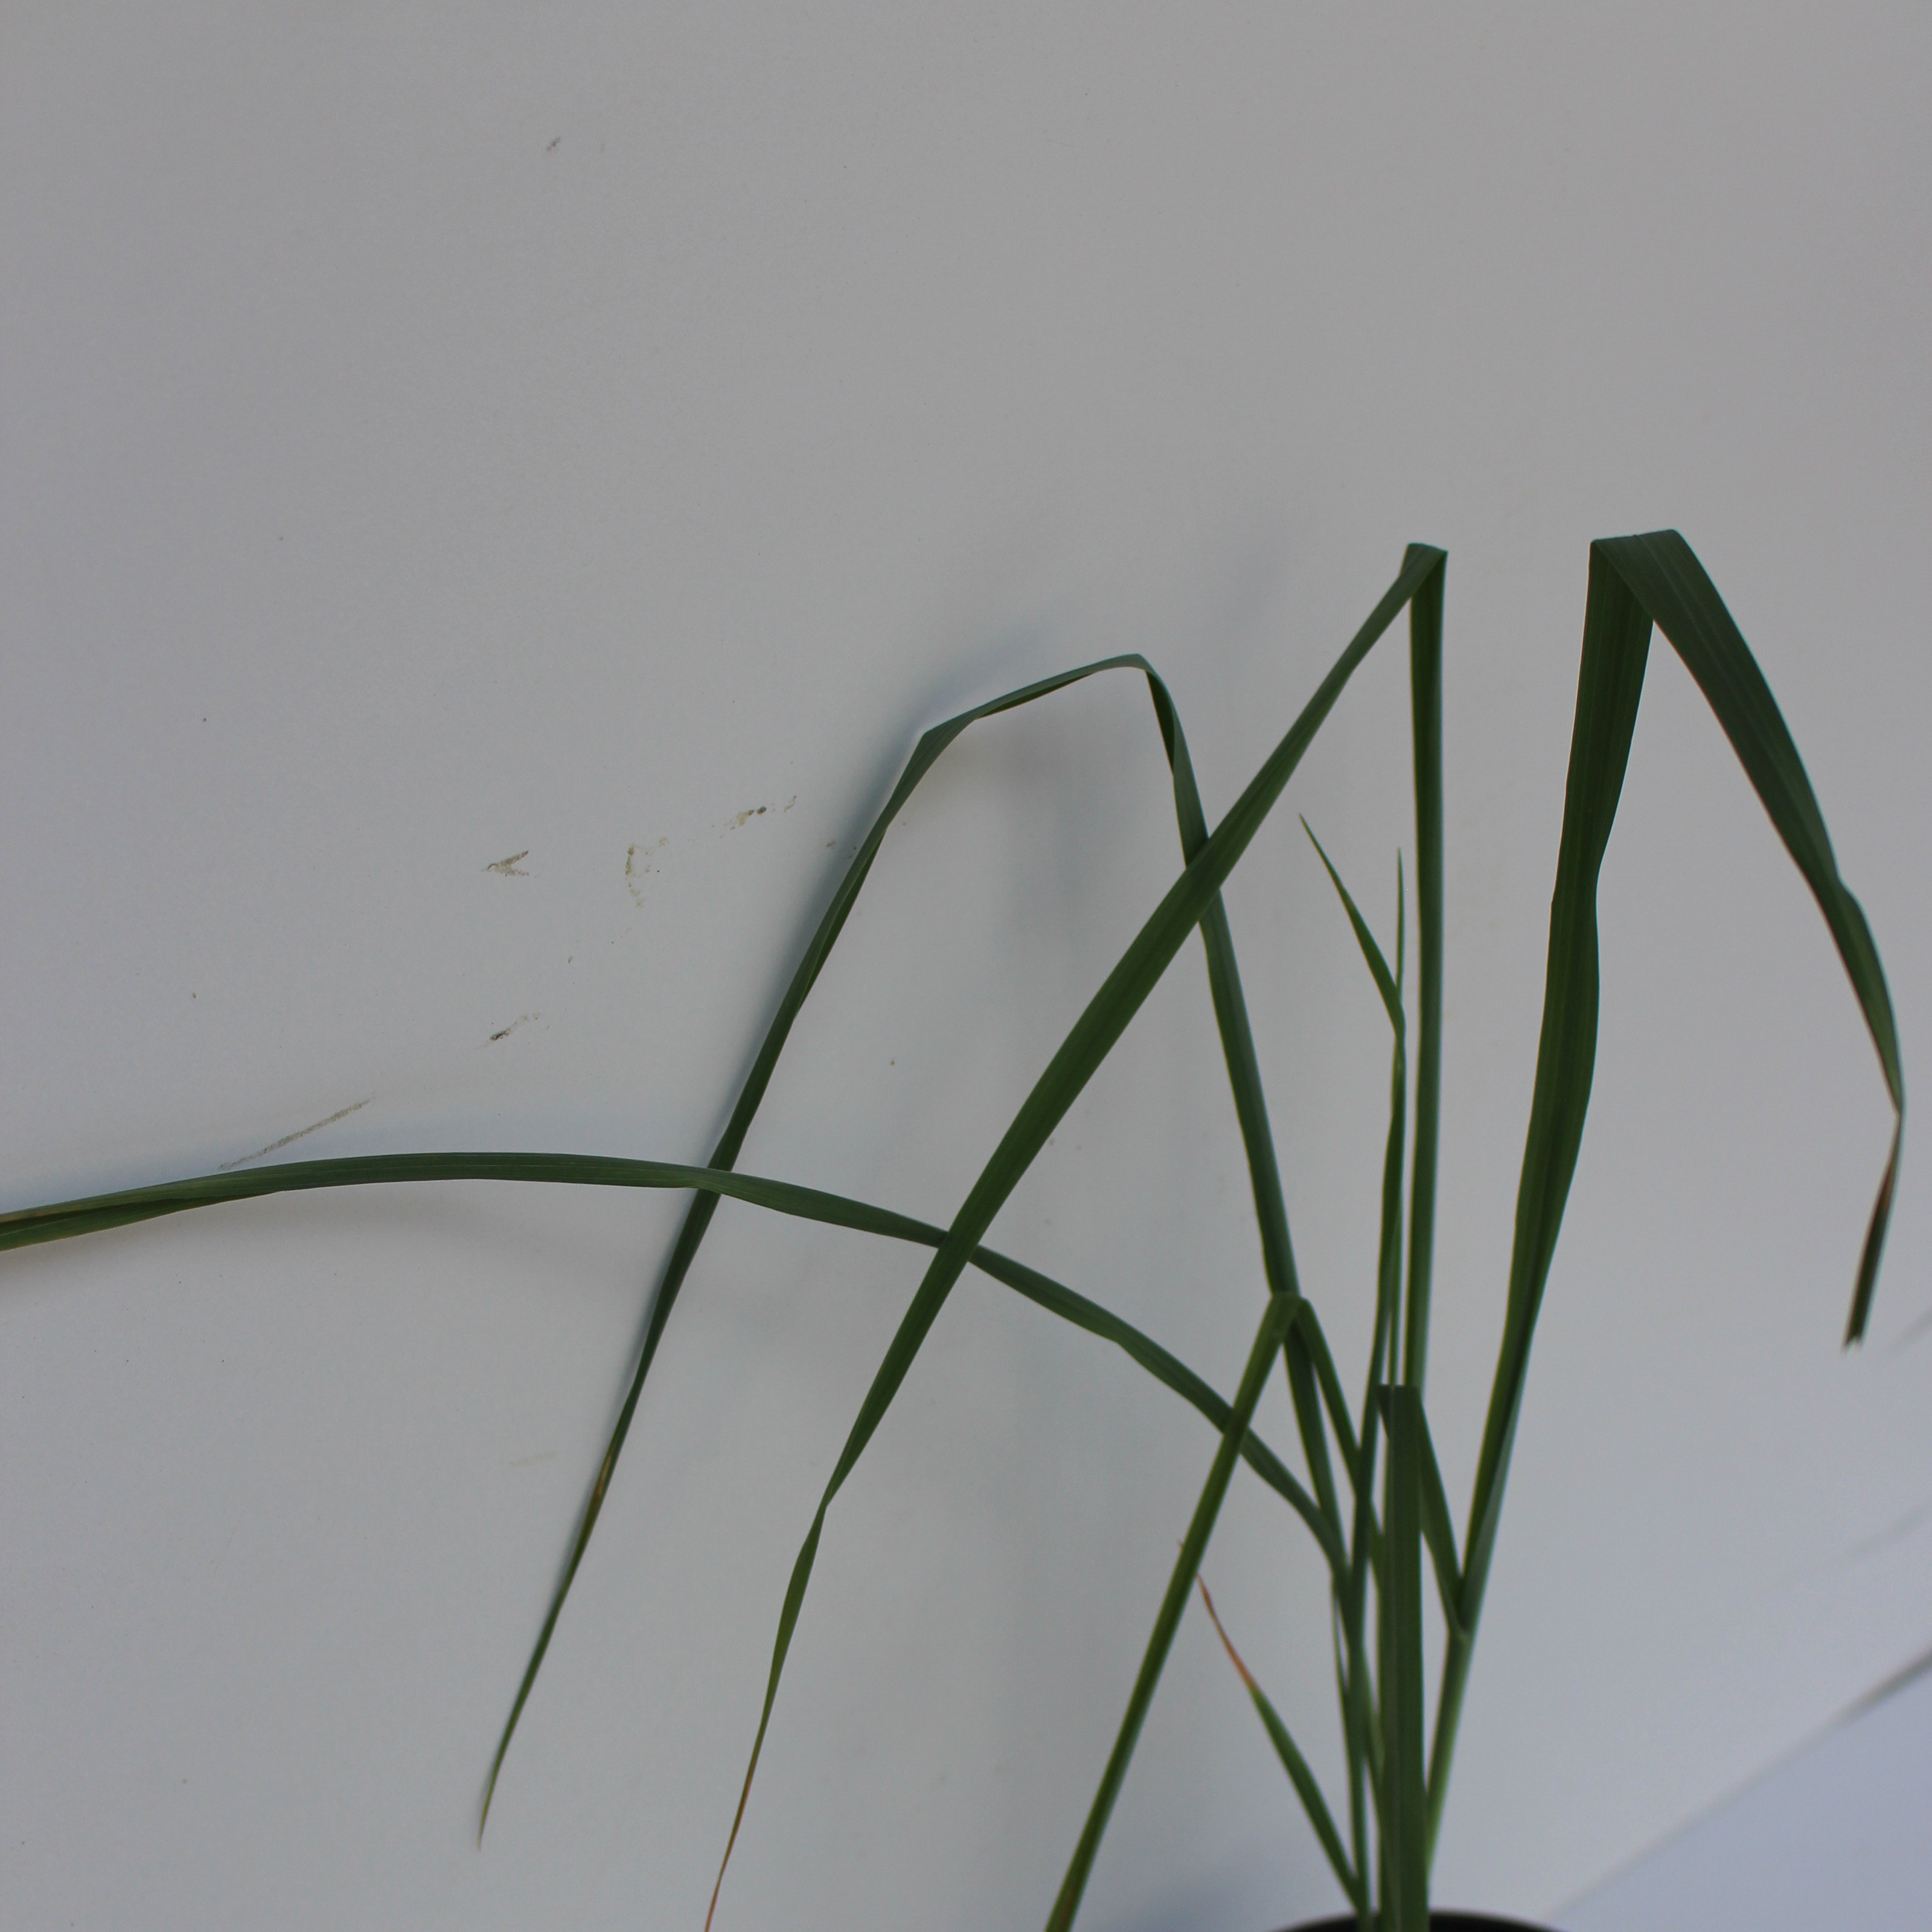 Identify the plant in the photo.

Avena sterilis
